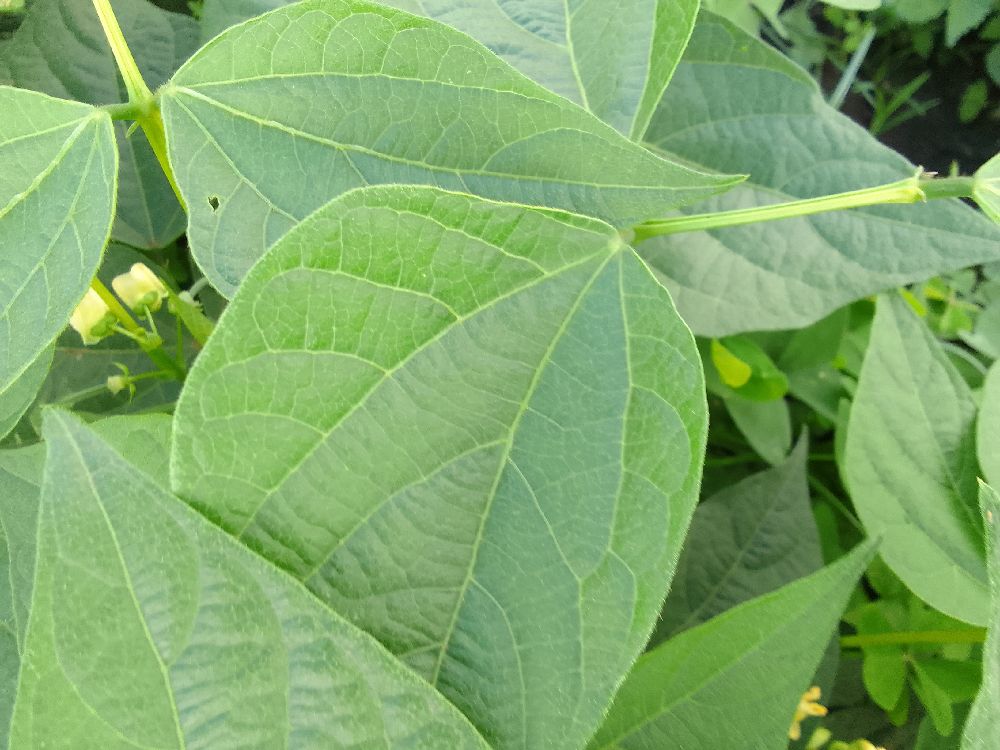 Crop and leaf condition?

common bean, healthy
